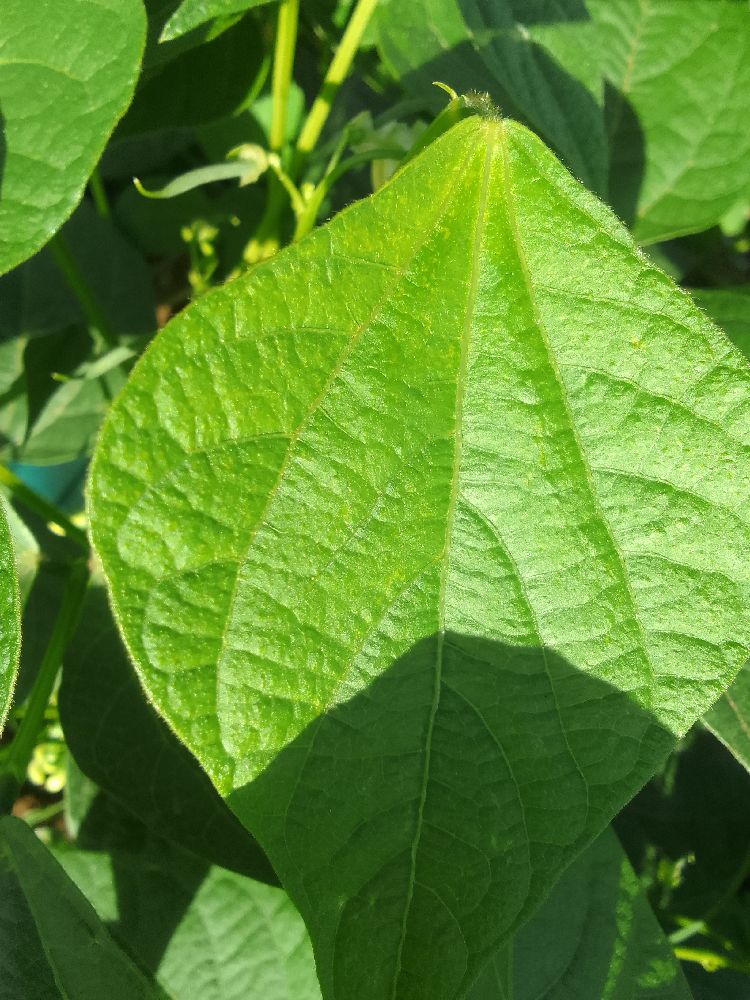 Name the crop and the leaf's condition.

common bean, healthy
